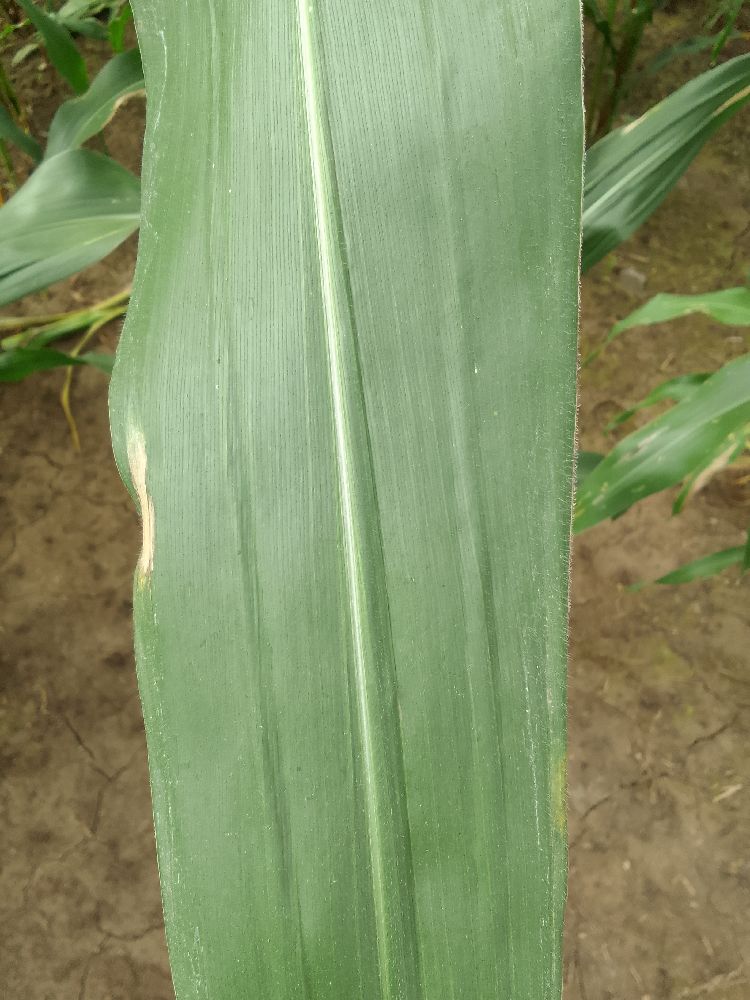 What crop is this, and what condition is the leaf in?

maize, healthy
